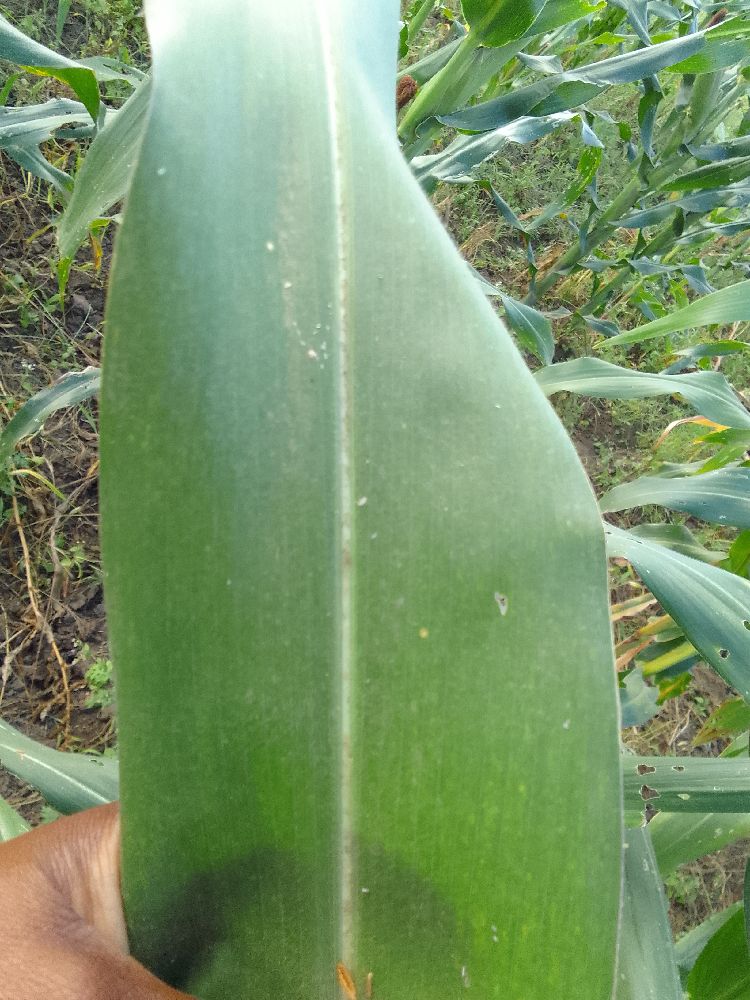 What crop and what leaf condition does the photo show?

maize, healthy
